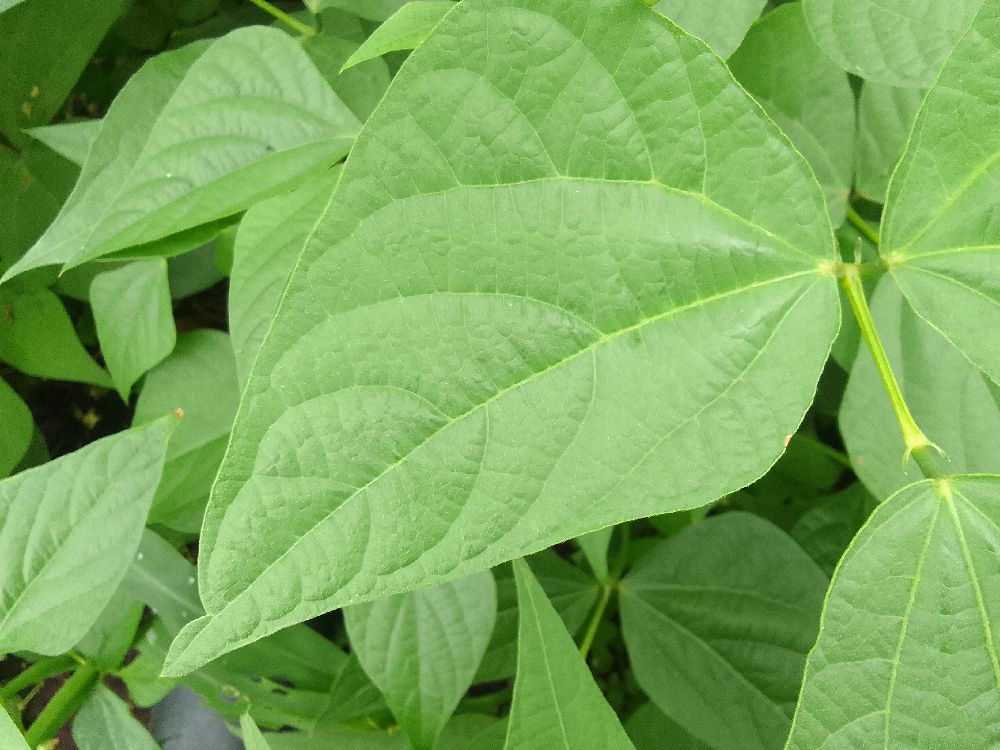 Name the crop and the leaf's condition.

common bean, healthy
